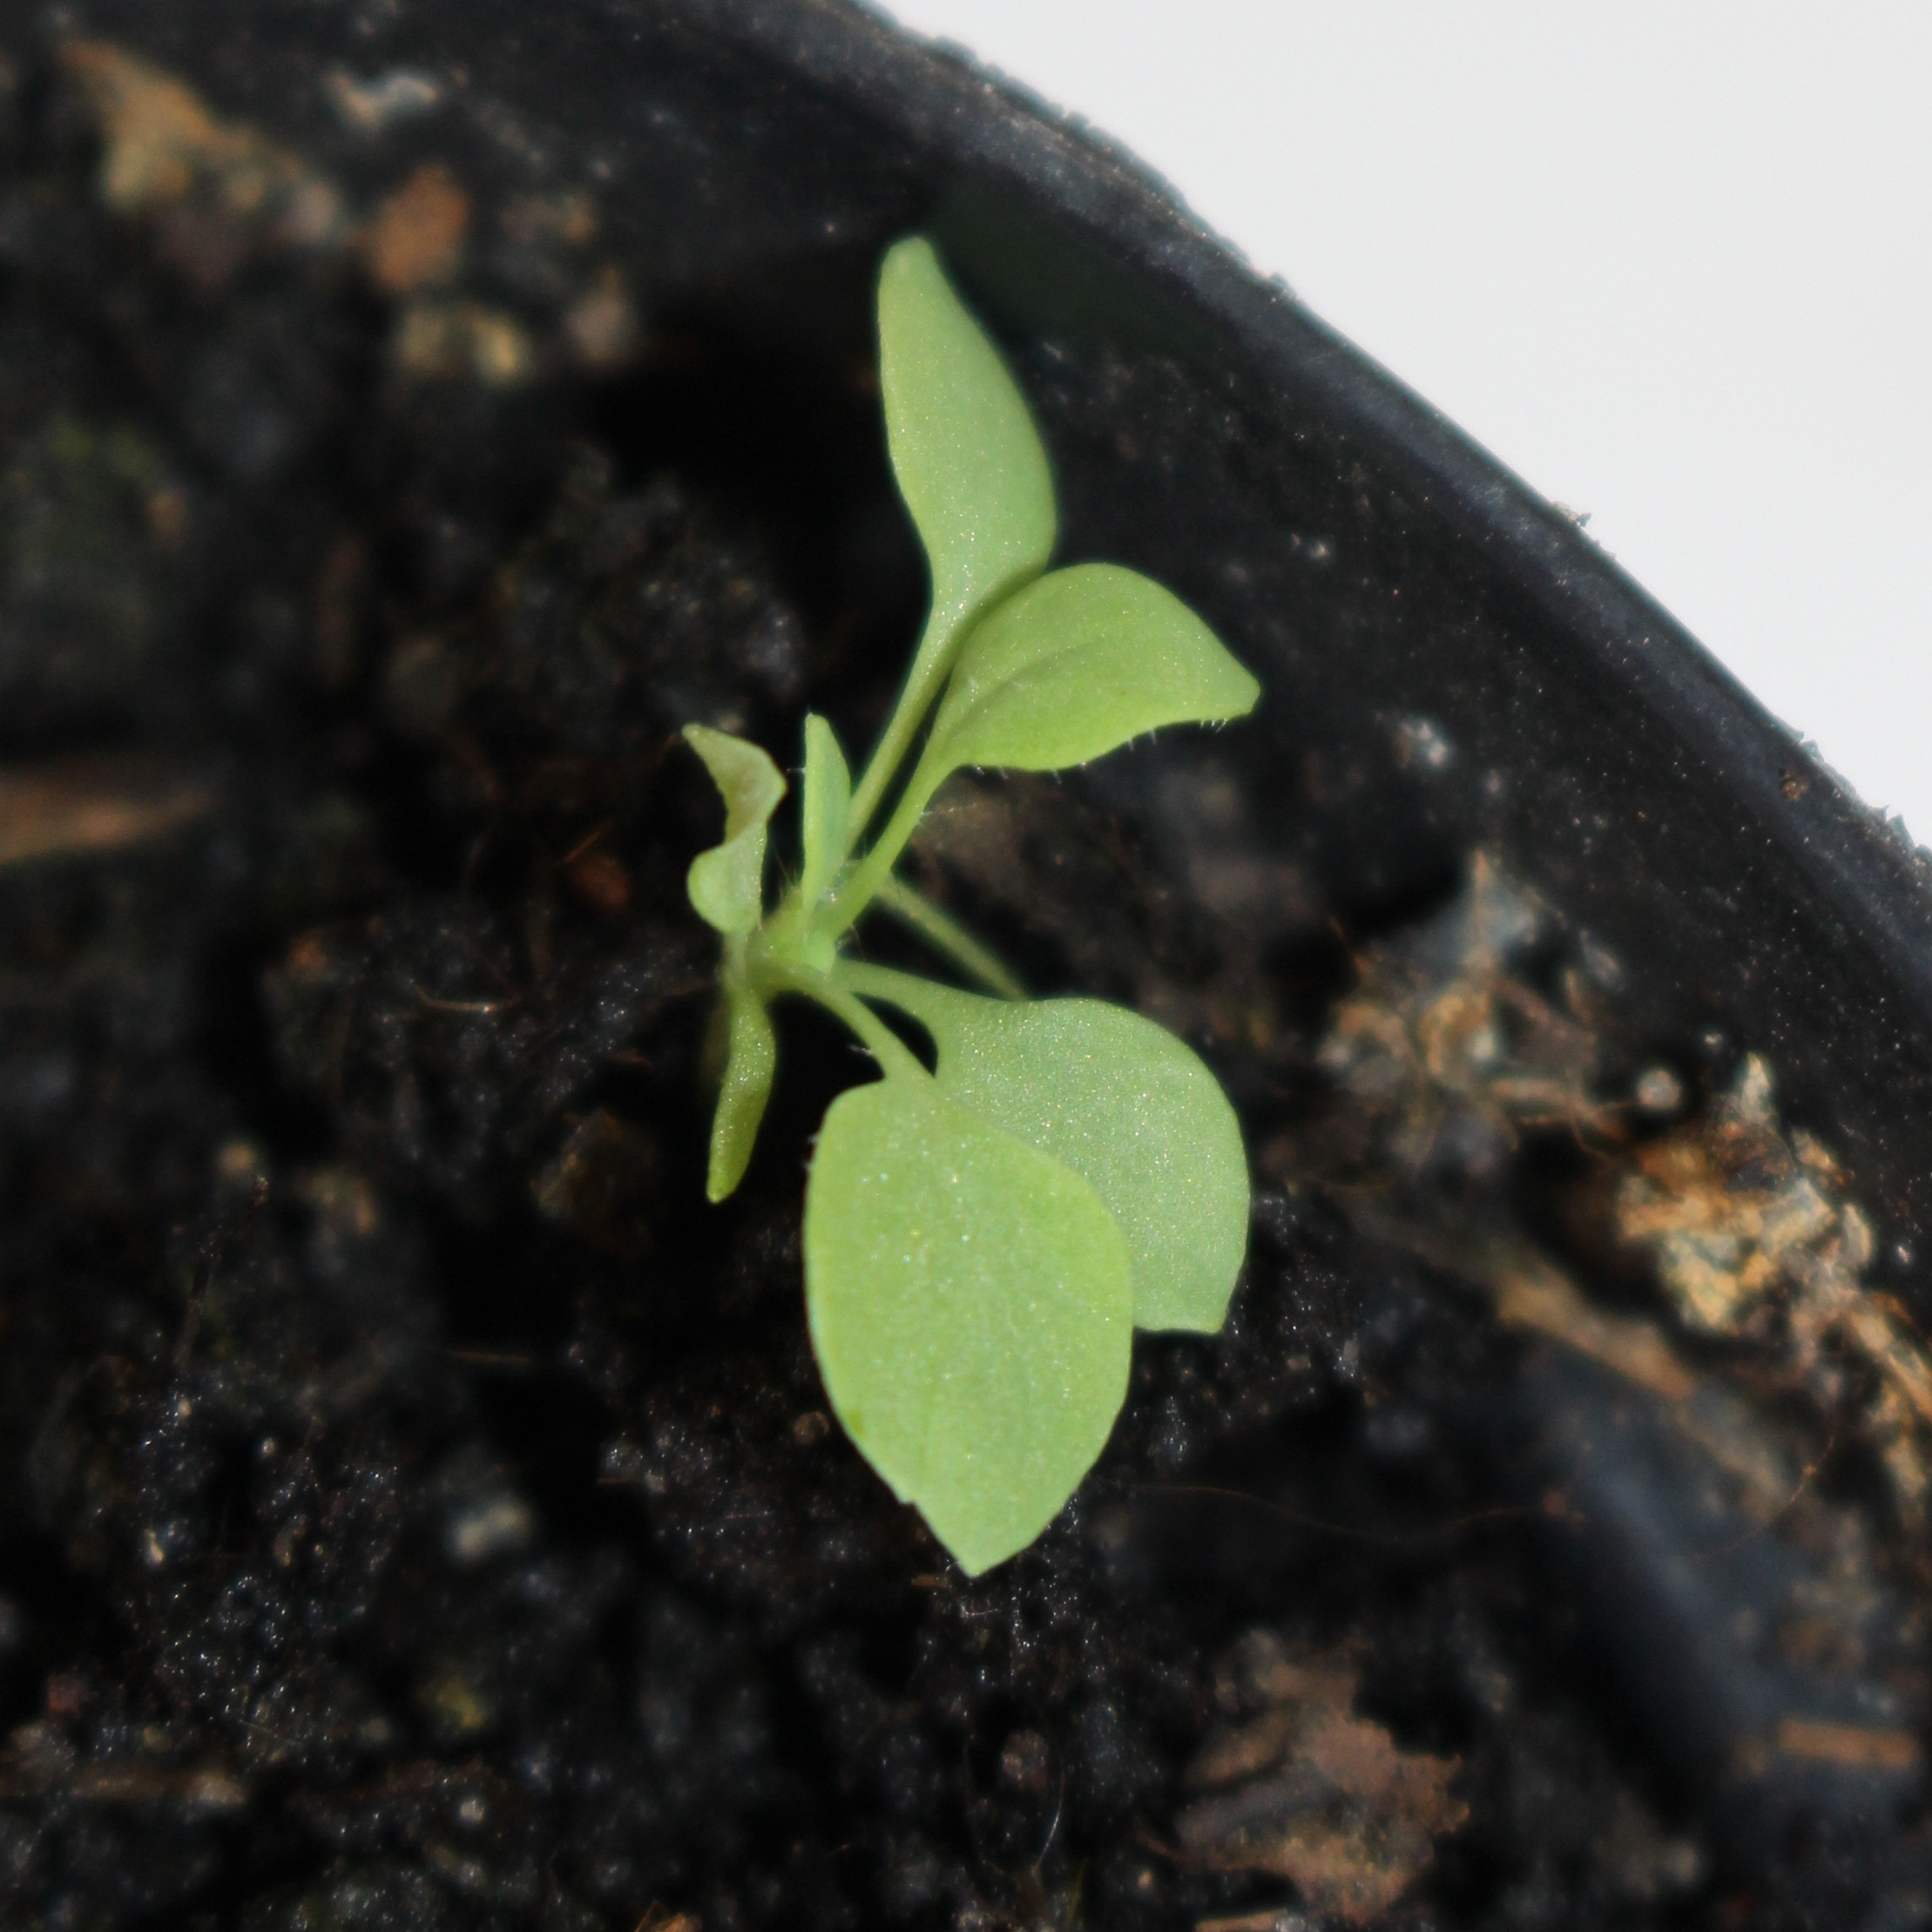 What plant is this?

Papaver rhoeas
